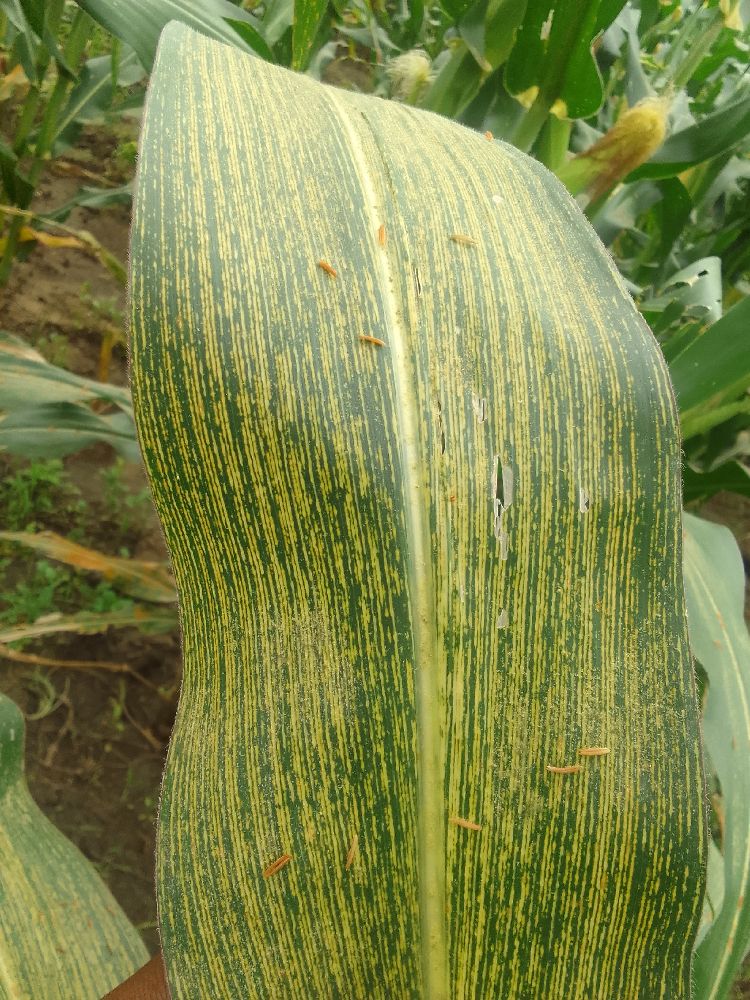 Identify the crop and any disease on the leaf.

maize, maize streak virus
